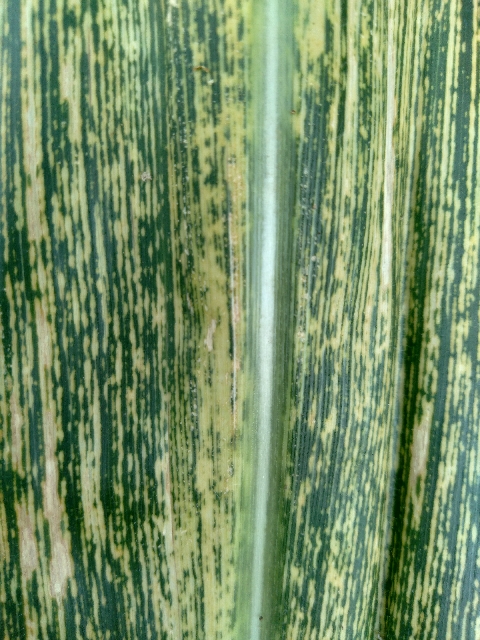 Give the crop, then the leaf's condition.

maize, maize streak virus
